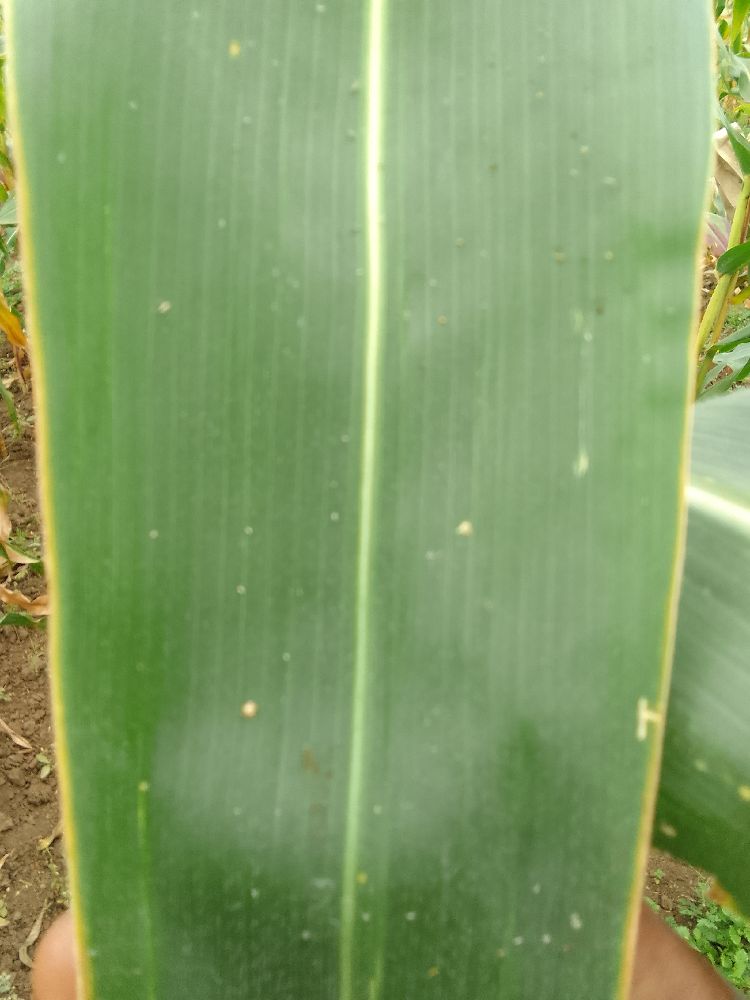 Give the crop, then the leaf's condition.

maize, healthy
